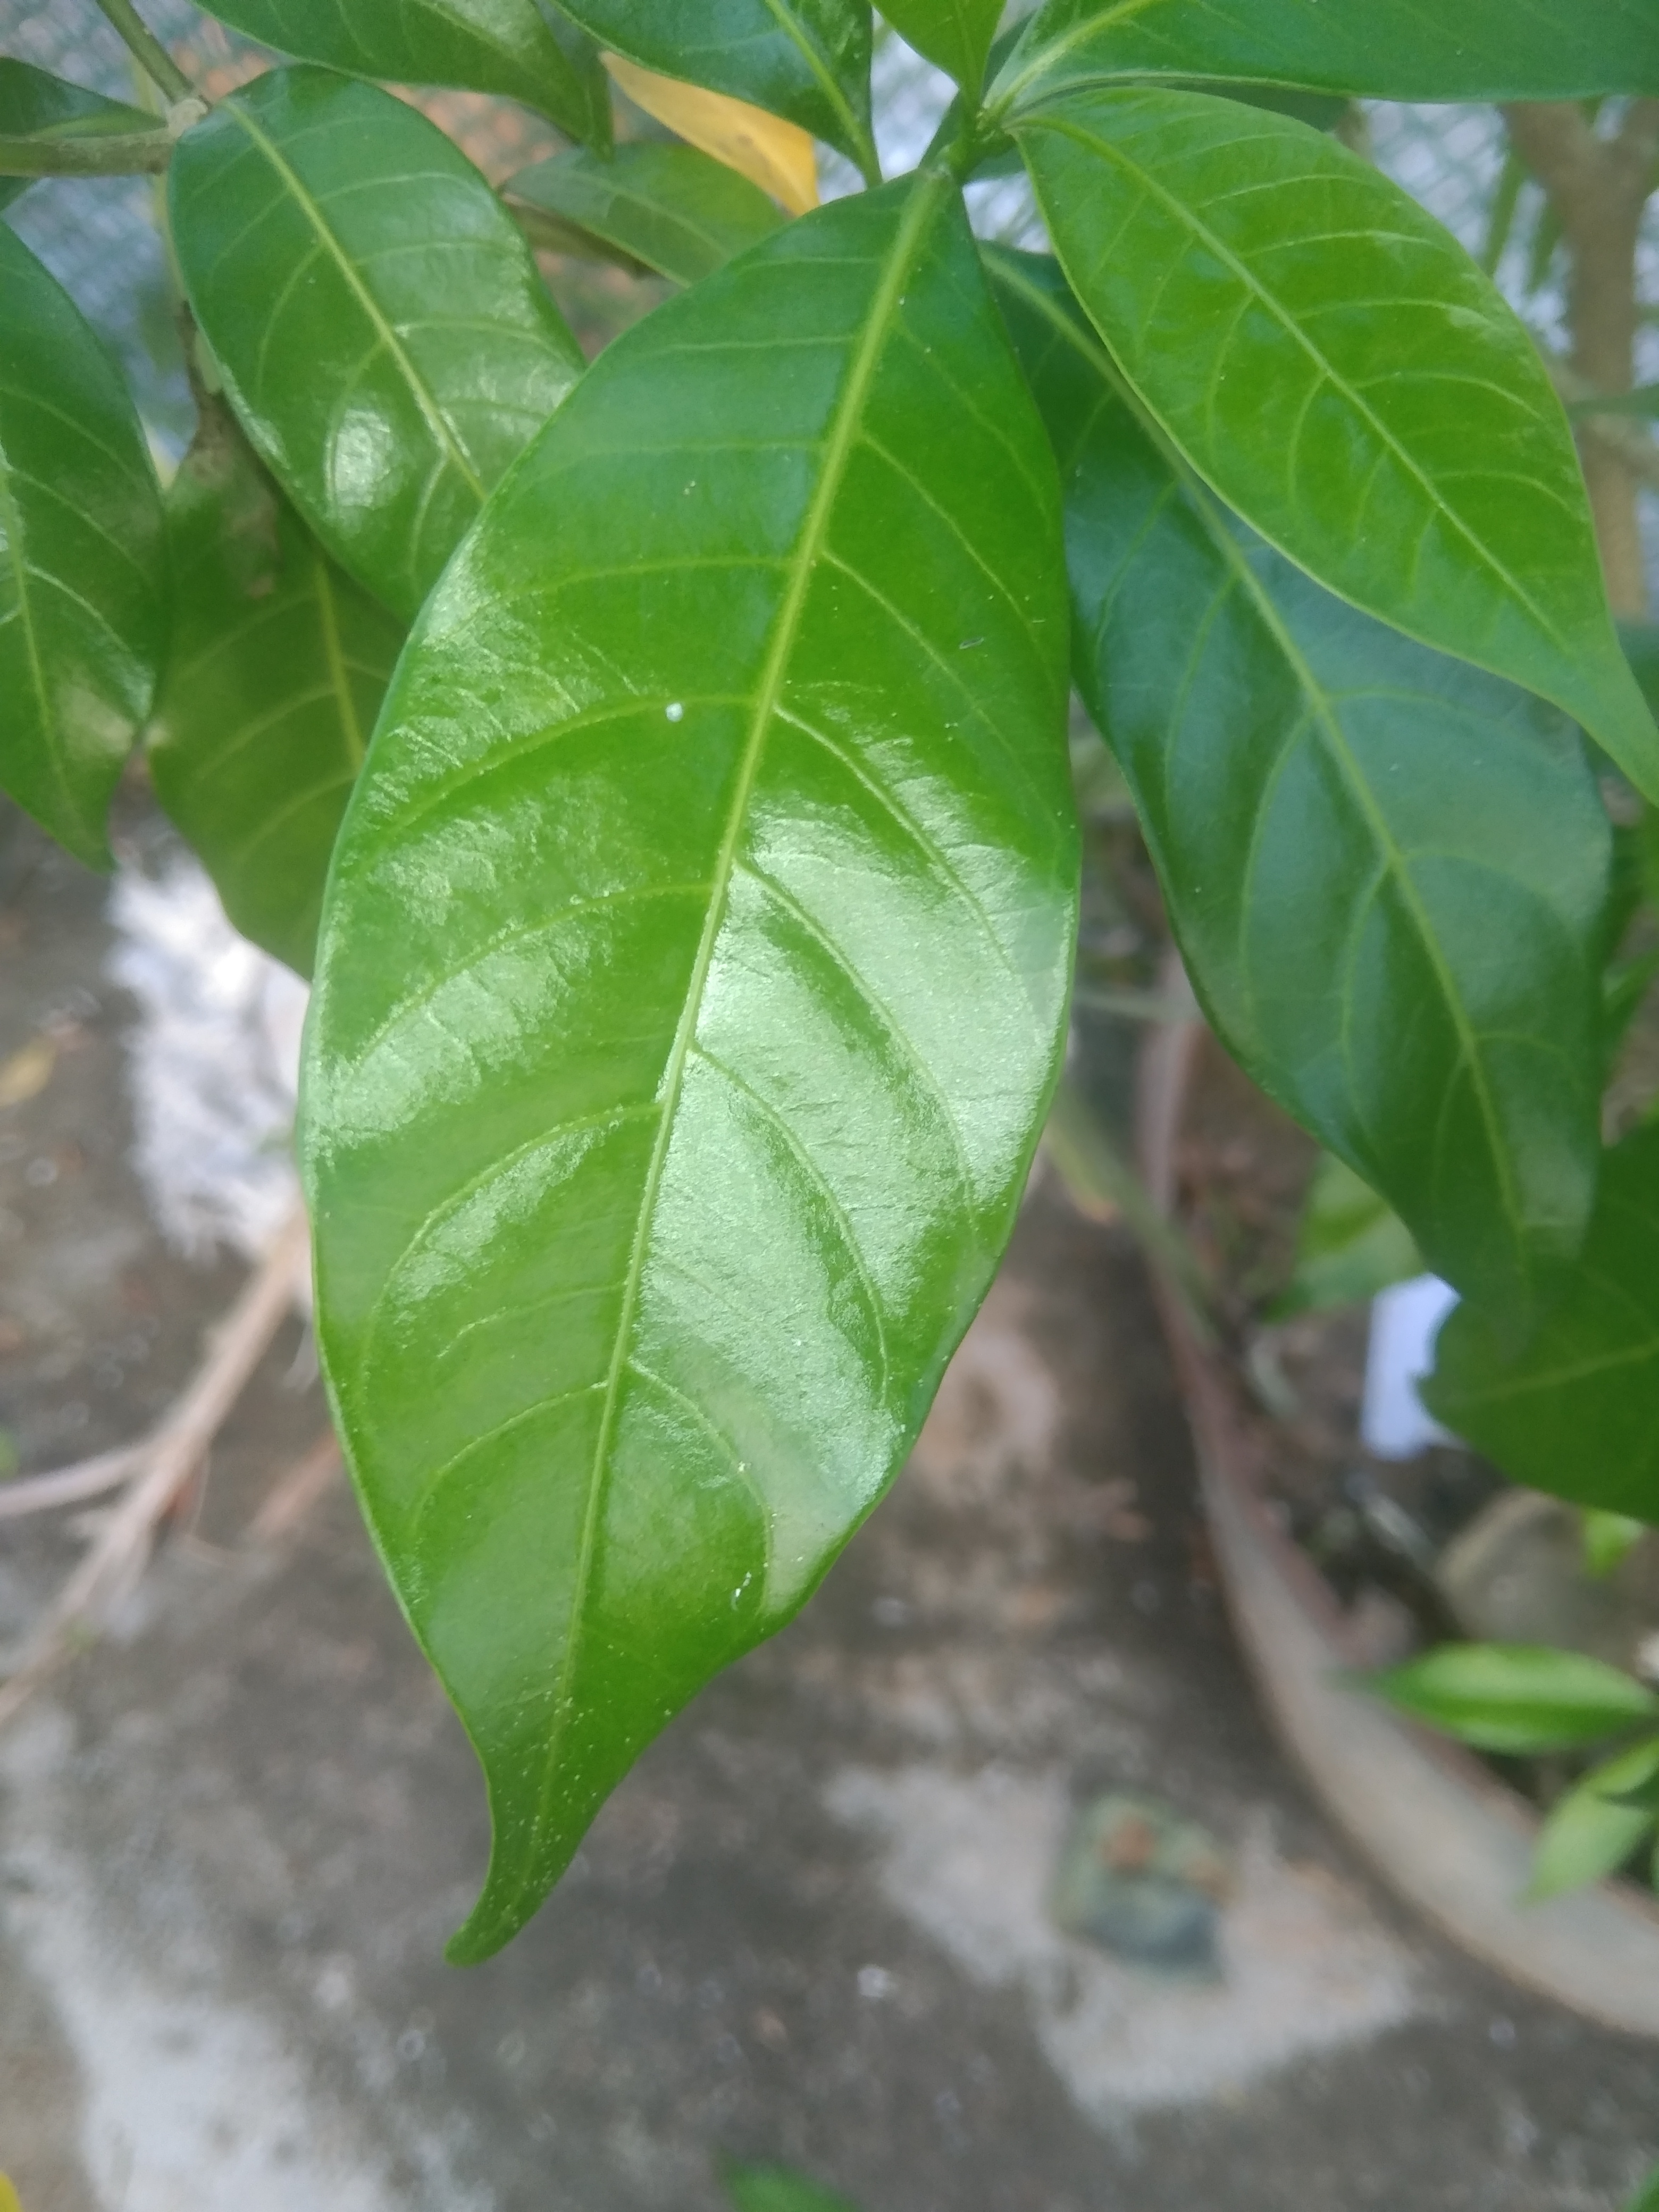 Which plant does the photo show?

togor
